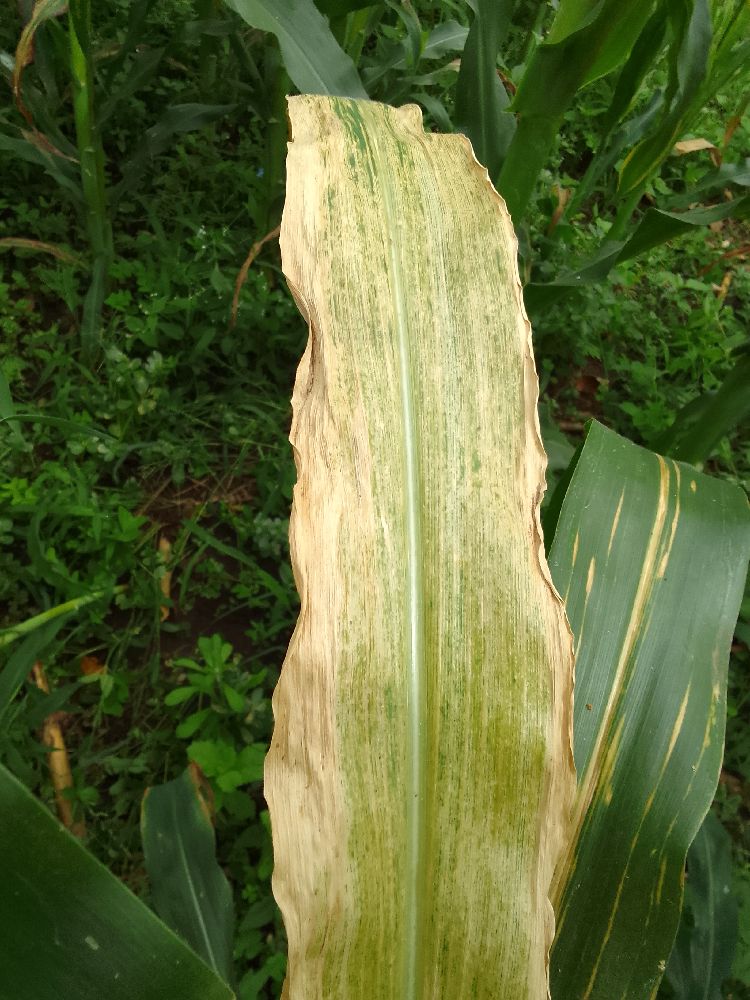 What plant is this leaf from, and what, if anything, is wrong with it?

maize, maize lethal necrosis
